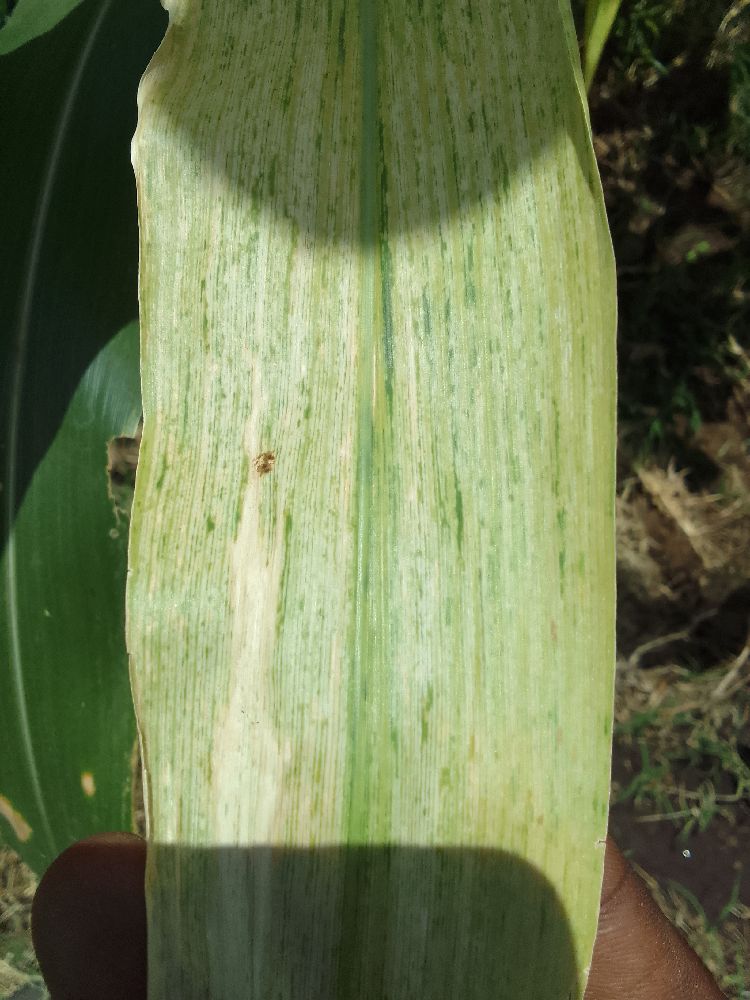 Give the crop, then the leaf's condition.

maize, maize lethal necrosis
